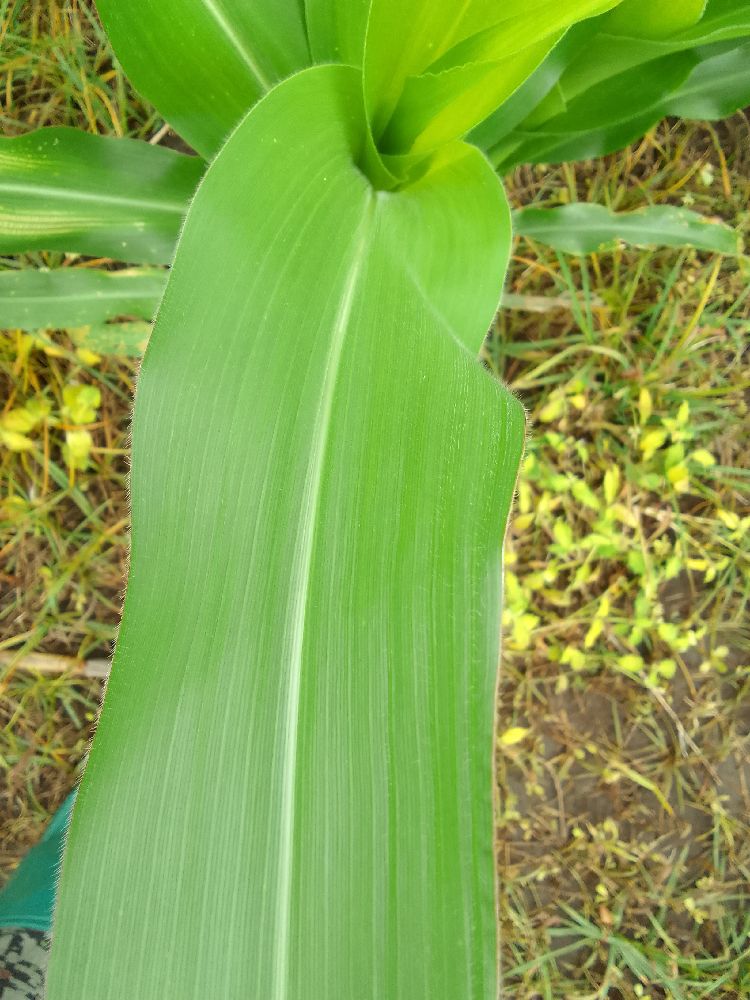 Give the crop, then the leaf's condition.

maize, healthy
